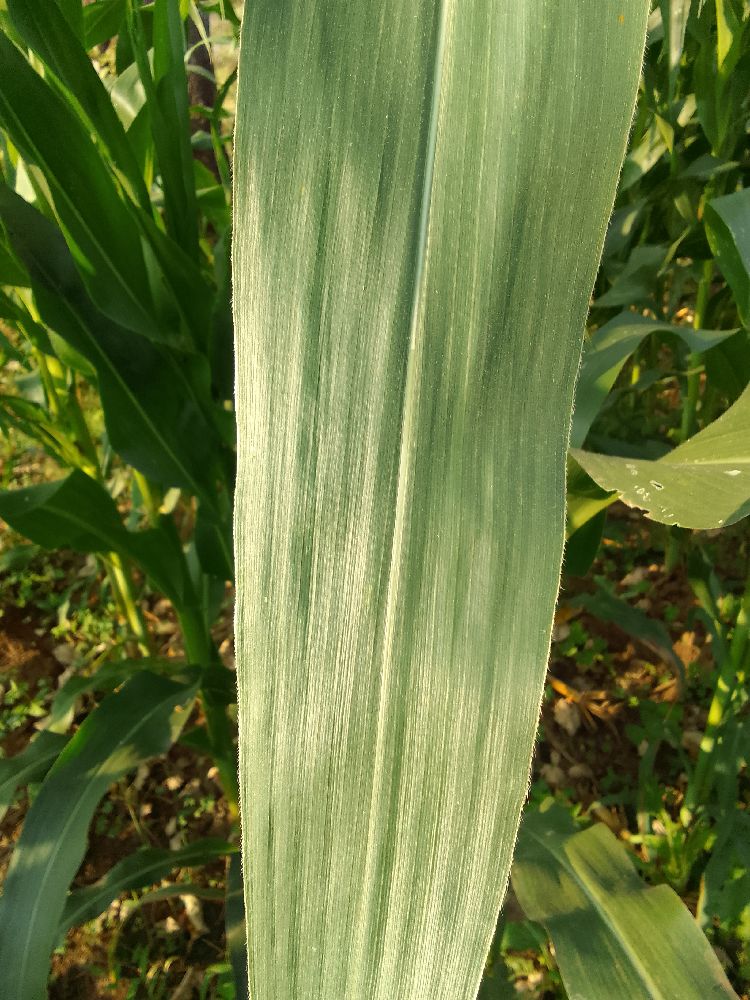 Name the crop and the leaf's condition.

maize, healthy
